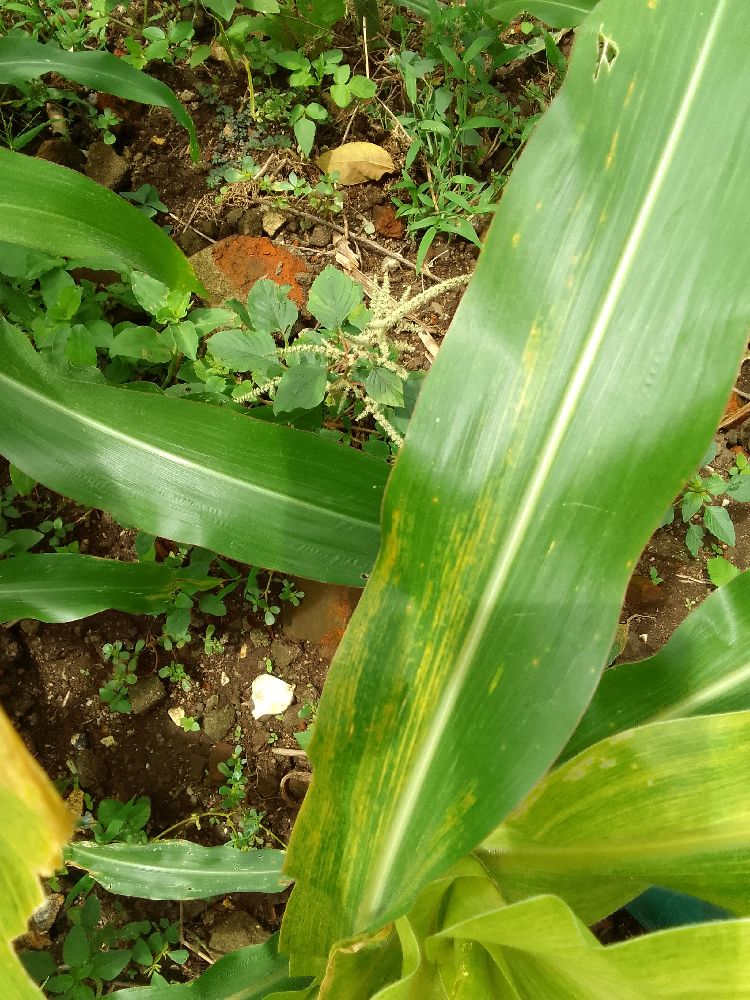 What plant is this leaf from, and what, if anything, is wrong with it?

maize, maize lethal necrosis
